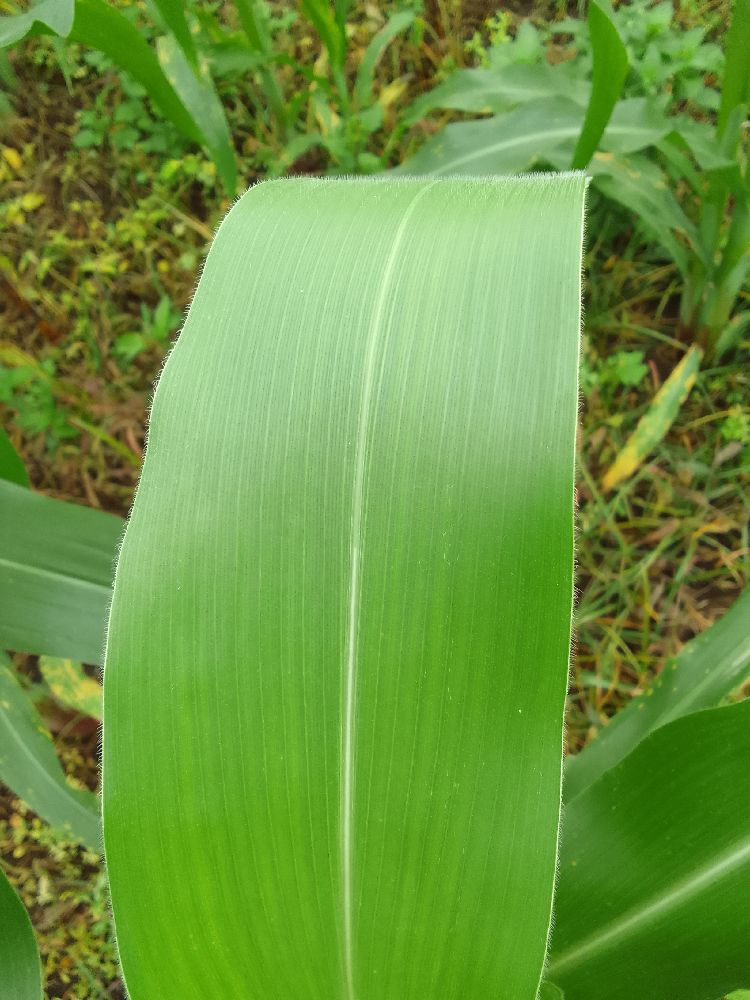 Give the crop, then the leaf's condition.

maize, healthy
